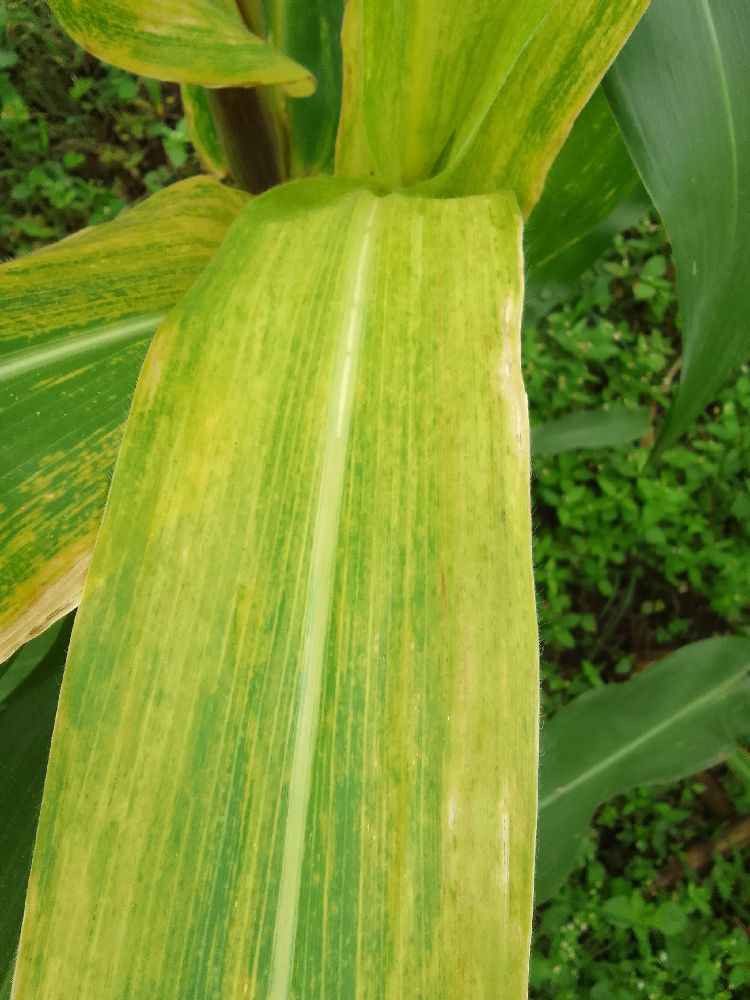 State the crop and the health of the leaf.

maize, maize lethal necrosis
